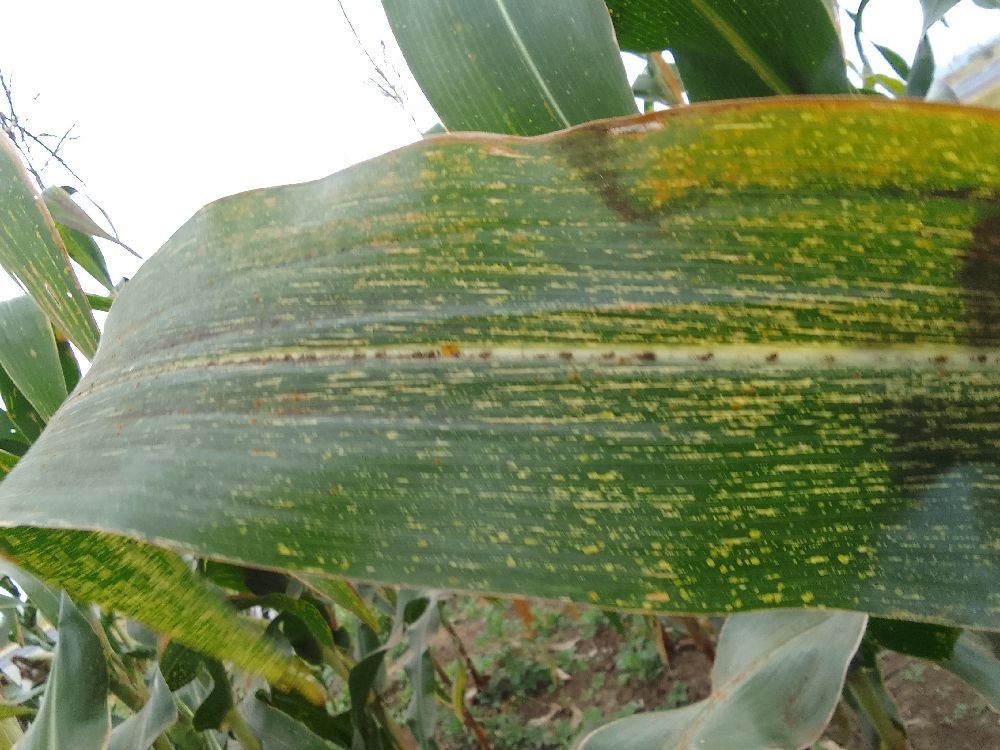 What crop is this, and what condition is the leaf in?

maize, maize streak virus
